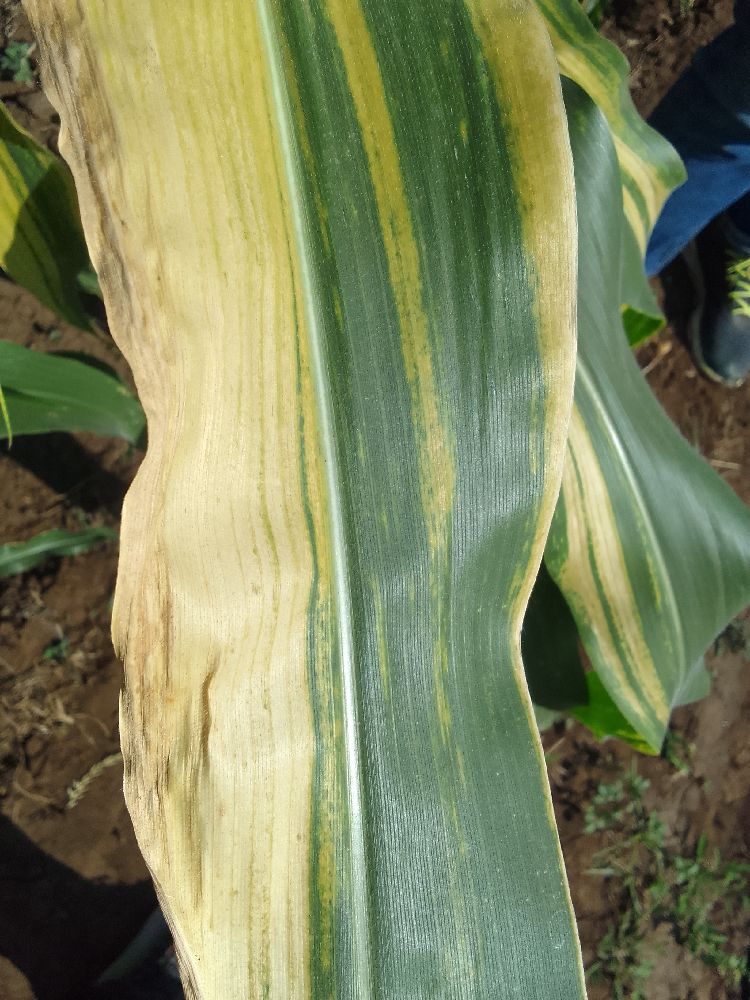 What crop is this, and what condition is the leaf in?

maize, maize lethal necrosis
